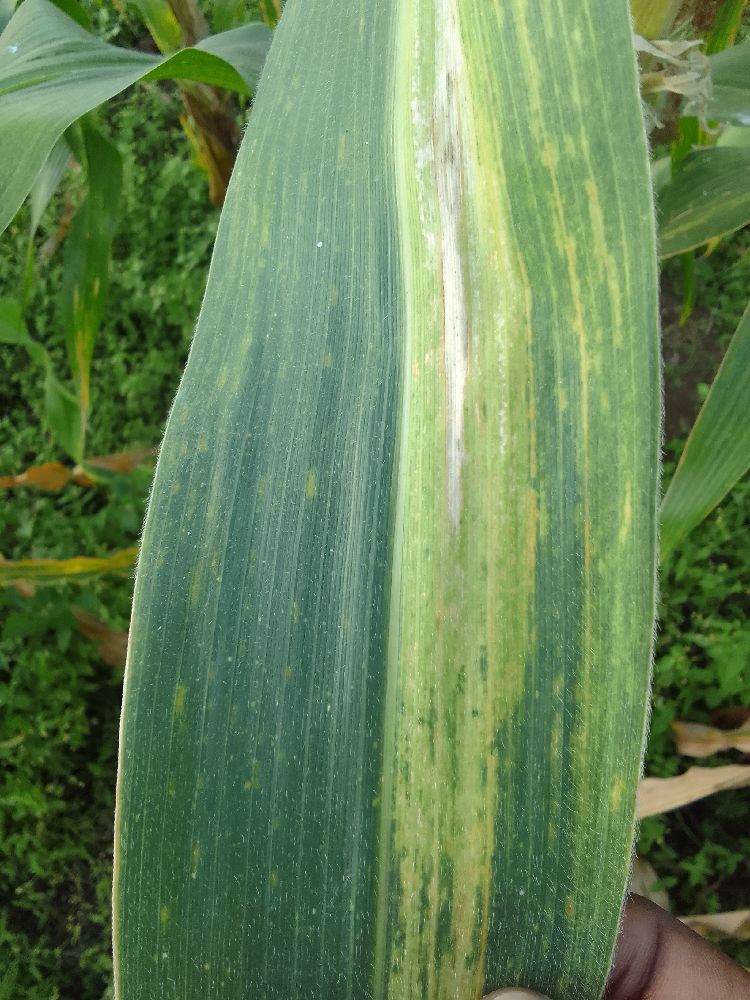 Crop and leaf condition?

maize, maize lethal necrosis
